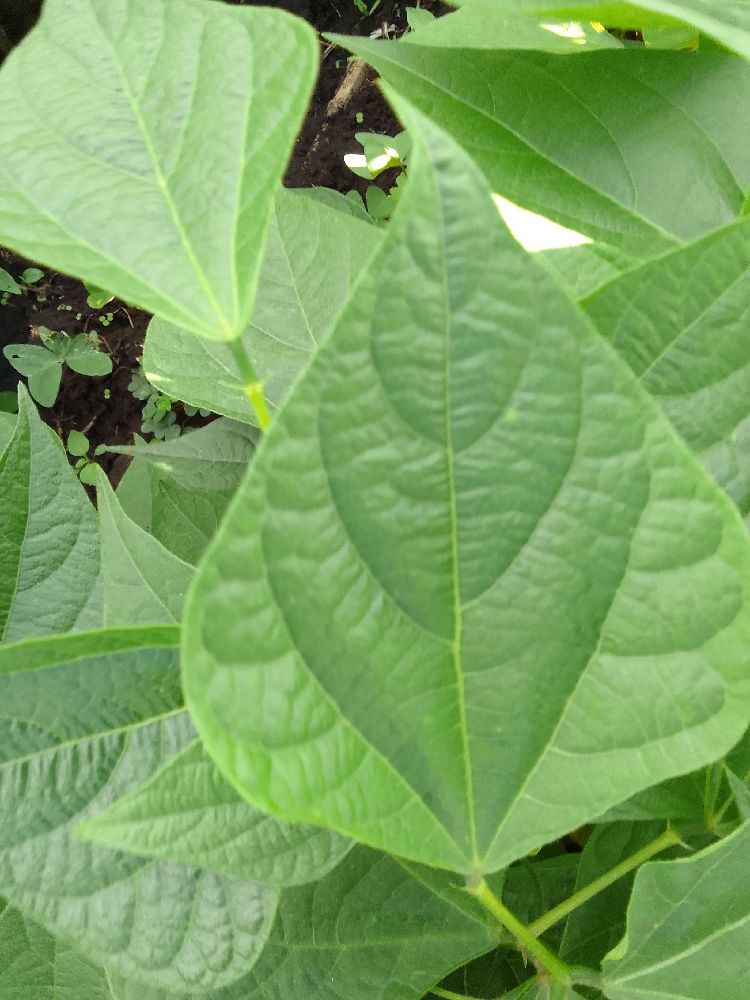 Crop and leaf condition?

common bean, healthy
